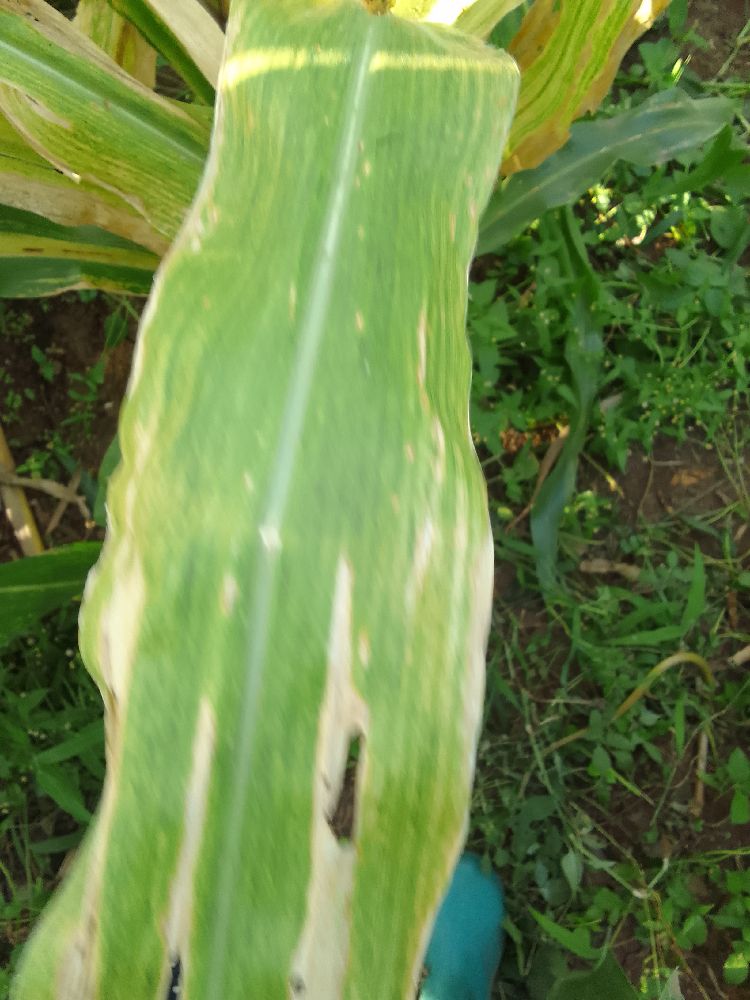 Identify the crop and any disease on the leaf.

maize, maize lethal necrosis
